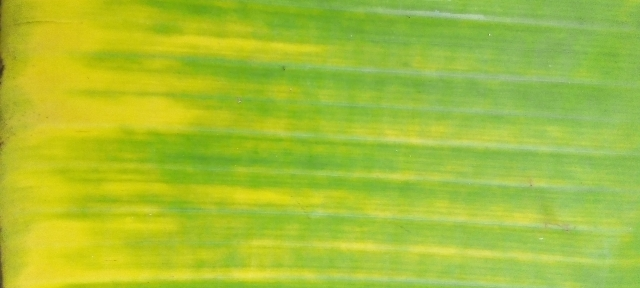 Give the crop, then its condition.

banana, fusarium wilt race 1
